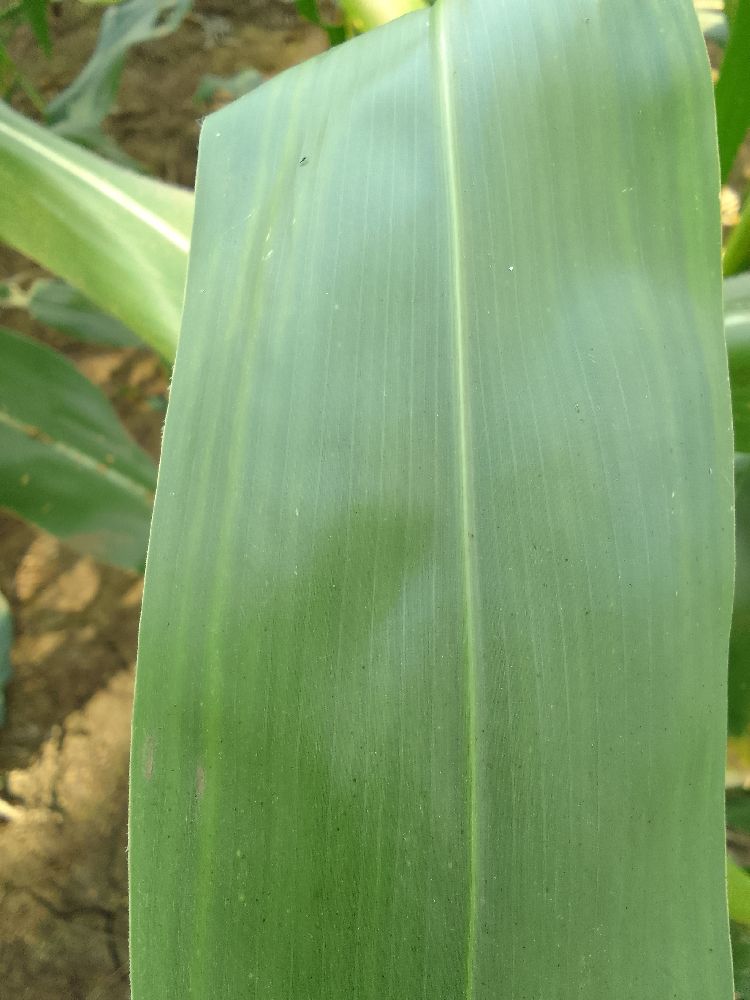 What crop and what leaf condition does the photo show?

maize, healthy
